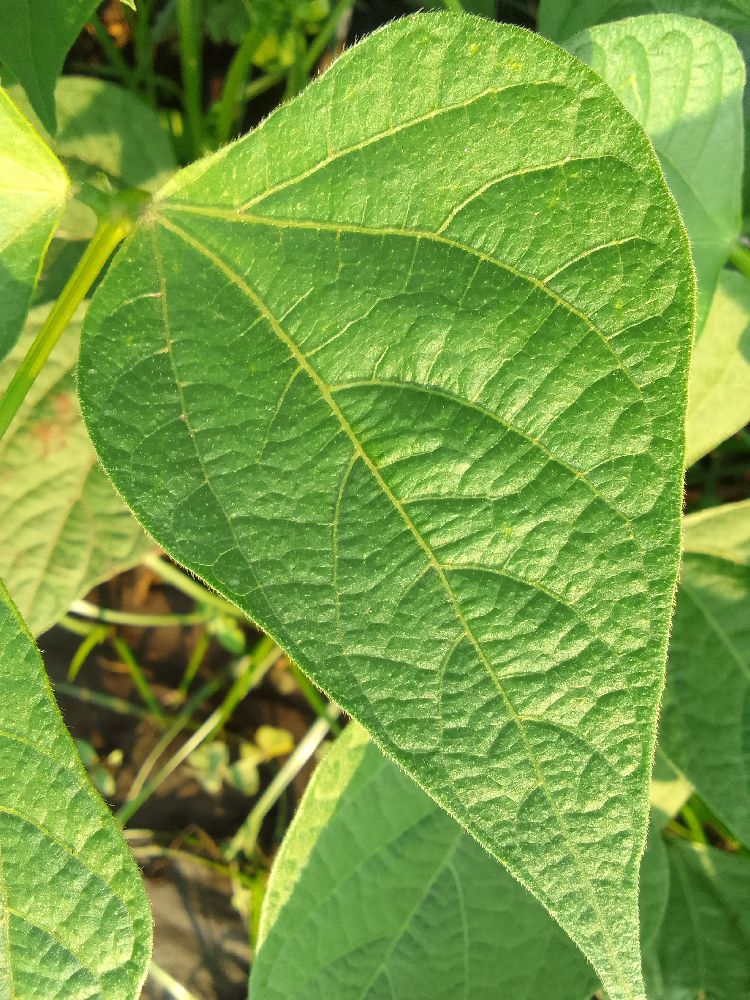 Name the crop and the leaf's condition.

common bean, healthy
